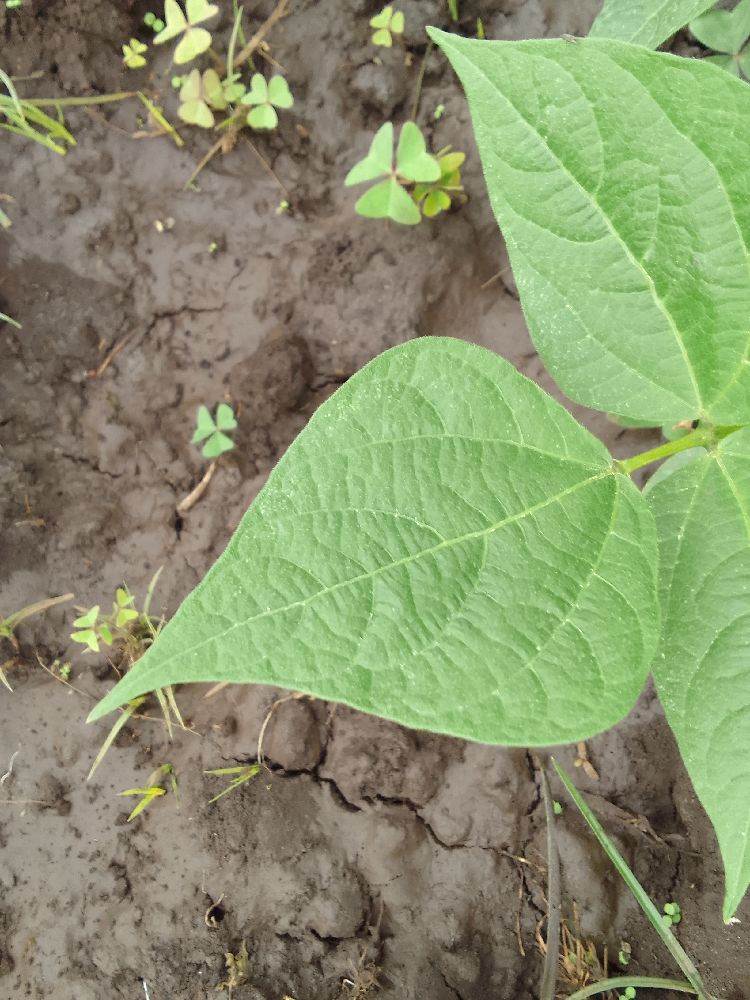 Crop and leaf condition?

common bean, healthy
